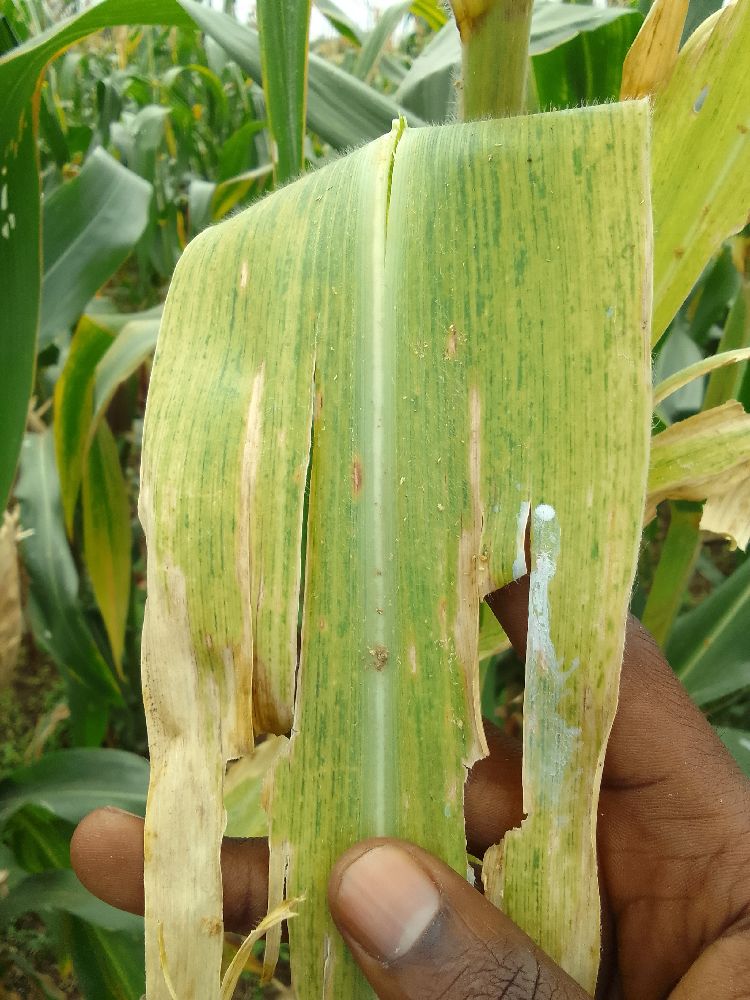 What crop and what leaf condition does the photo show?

maize, maize lethal necrosis
